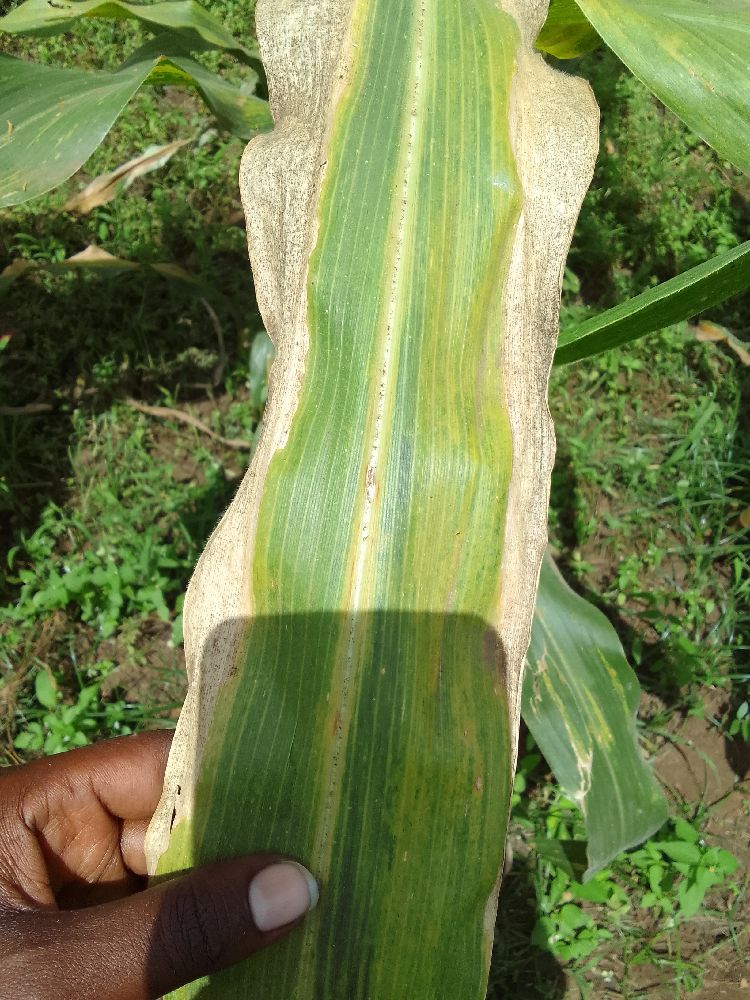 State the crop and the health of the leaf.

maize, maize lethal necrosis
